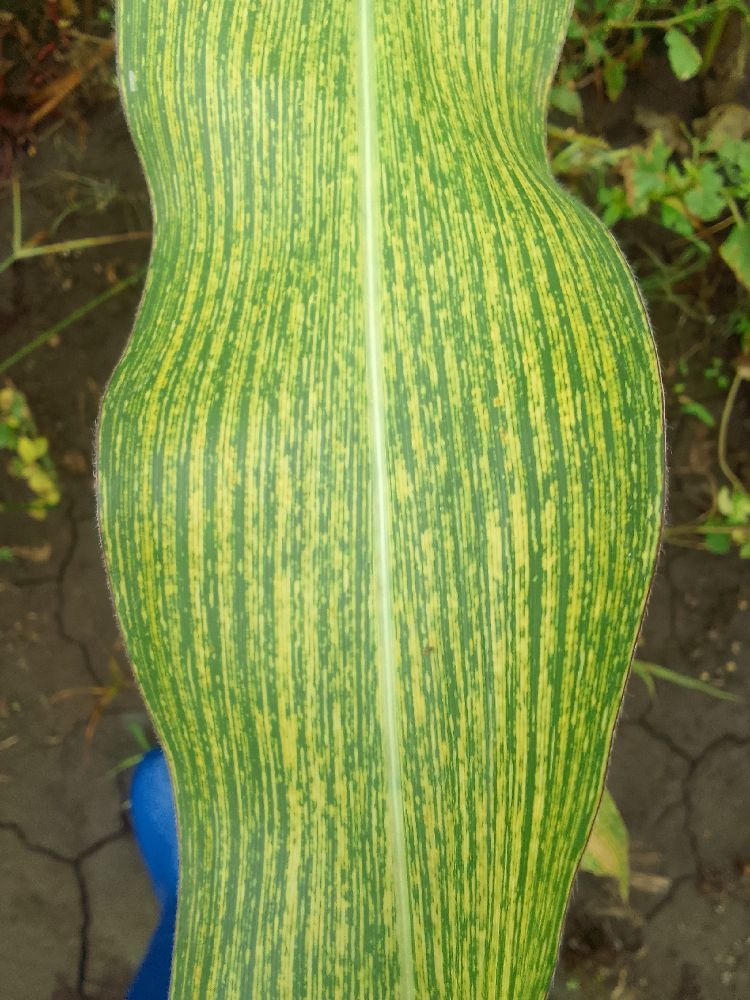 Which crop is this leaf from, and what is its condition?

maize, maize streak virus
